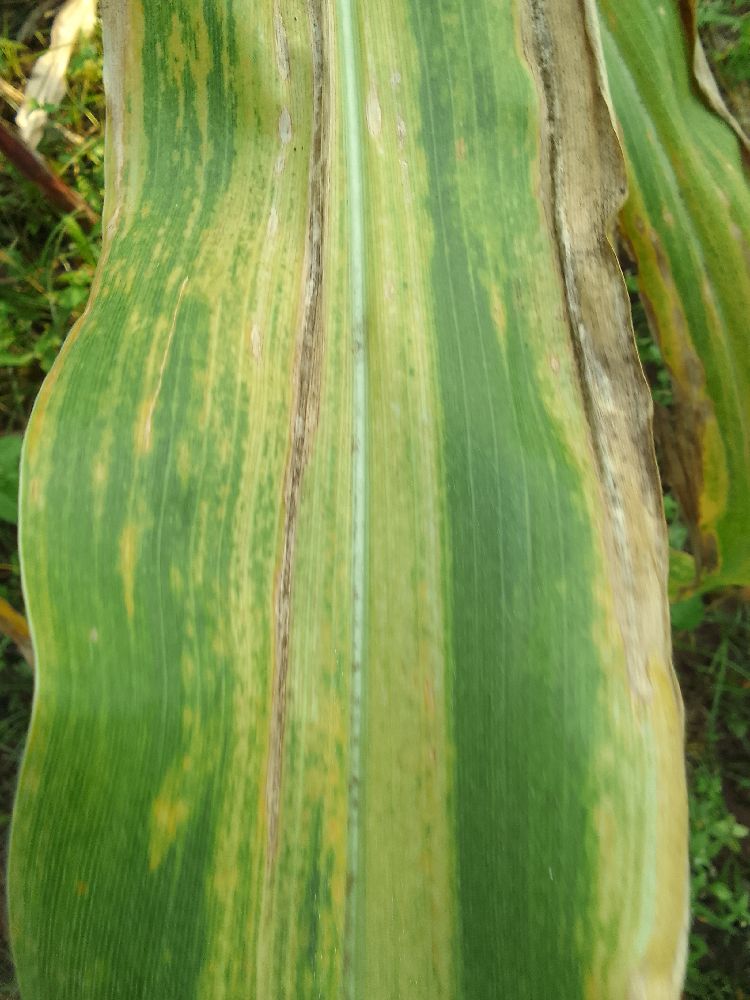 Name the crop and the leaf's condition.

maize, maize lethal necrosis
